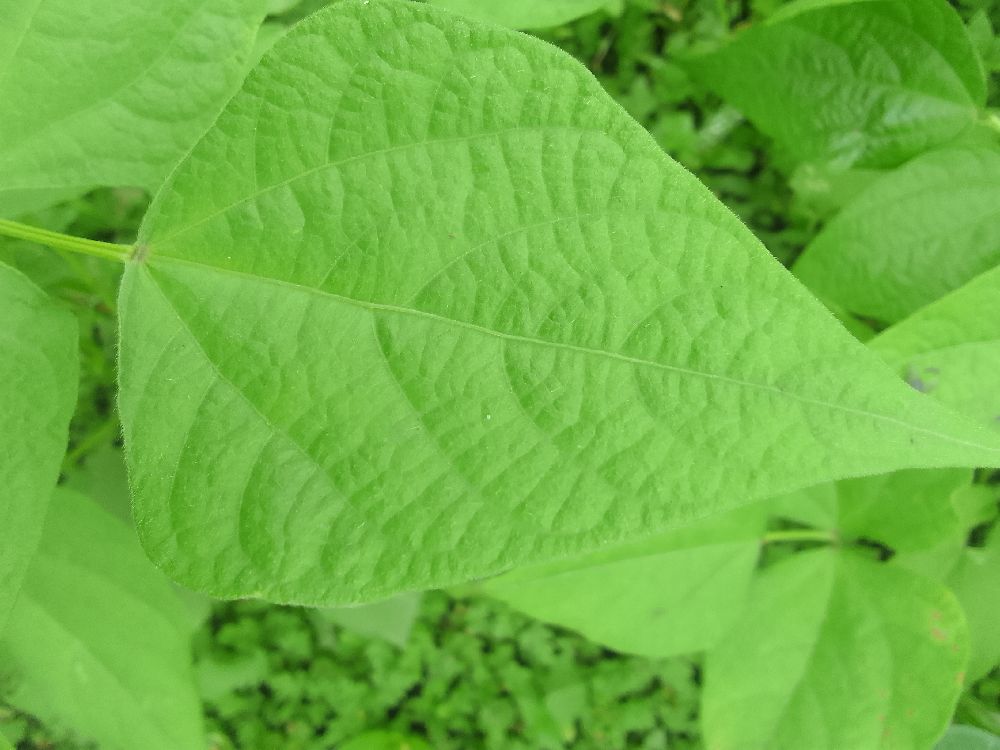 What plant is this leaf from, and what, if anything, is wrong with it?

common bean, healthy
